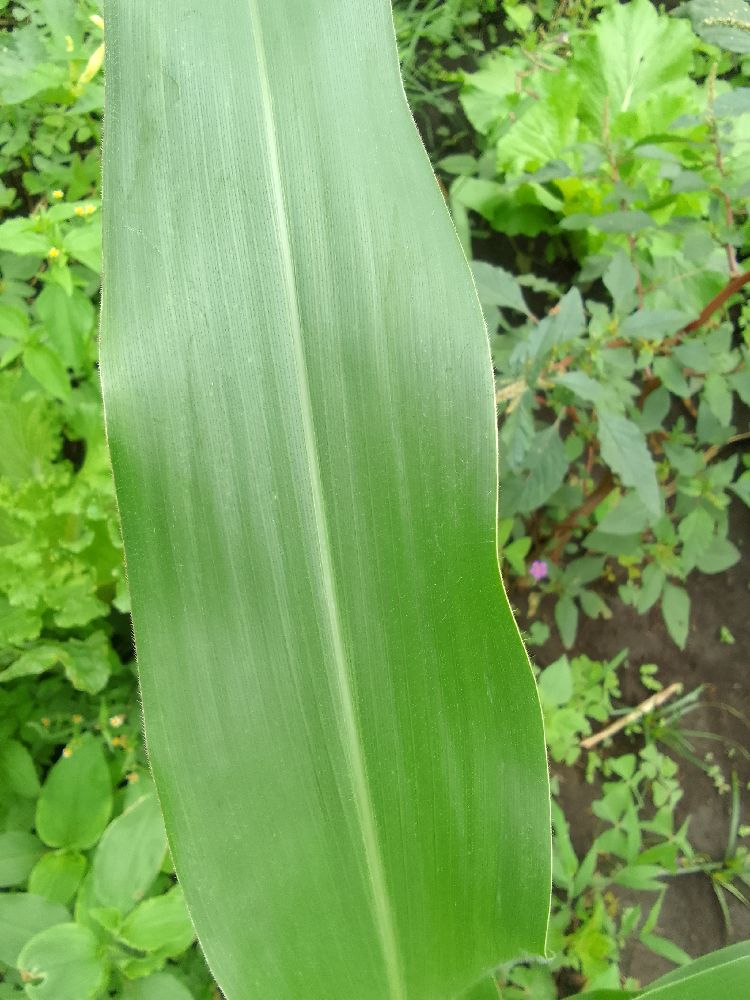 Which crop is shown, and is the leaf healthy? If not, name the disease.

maize, healthy
